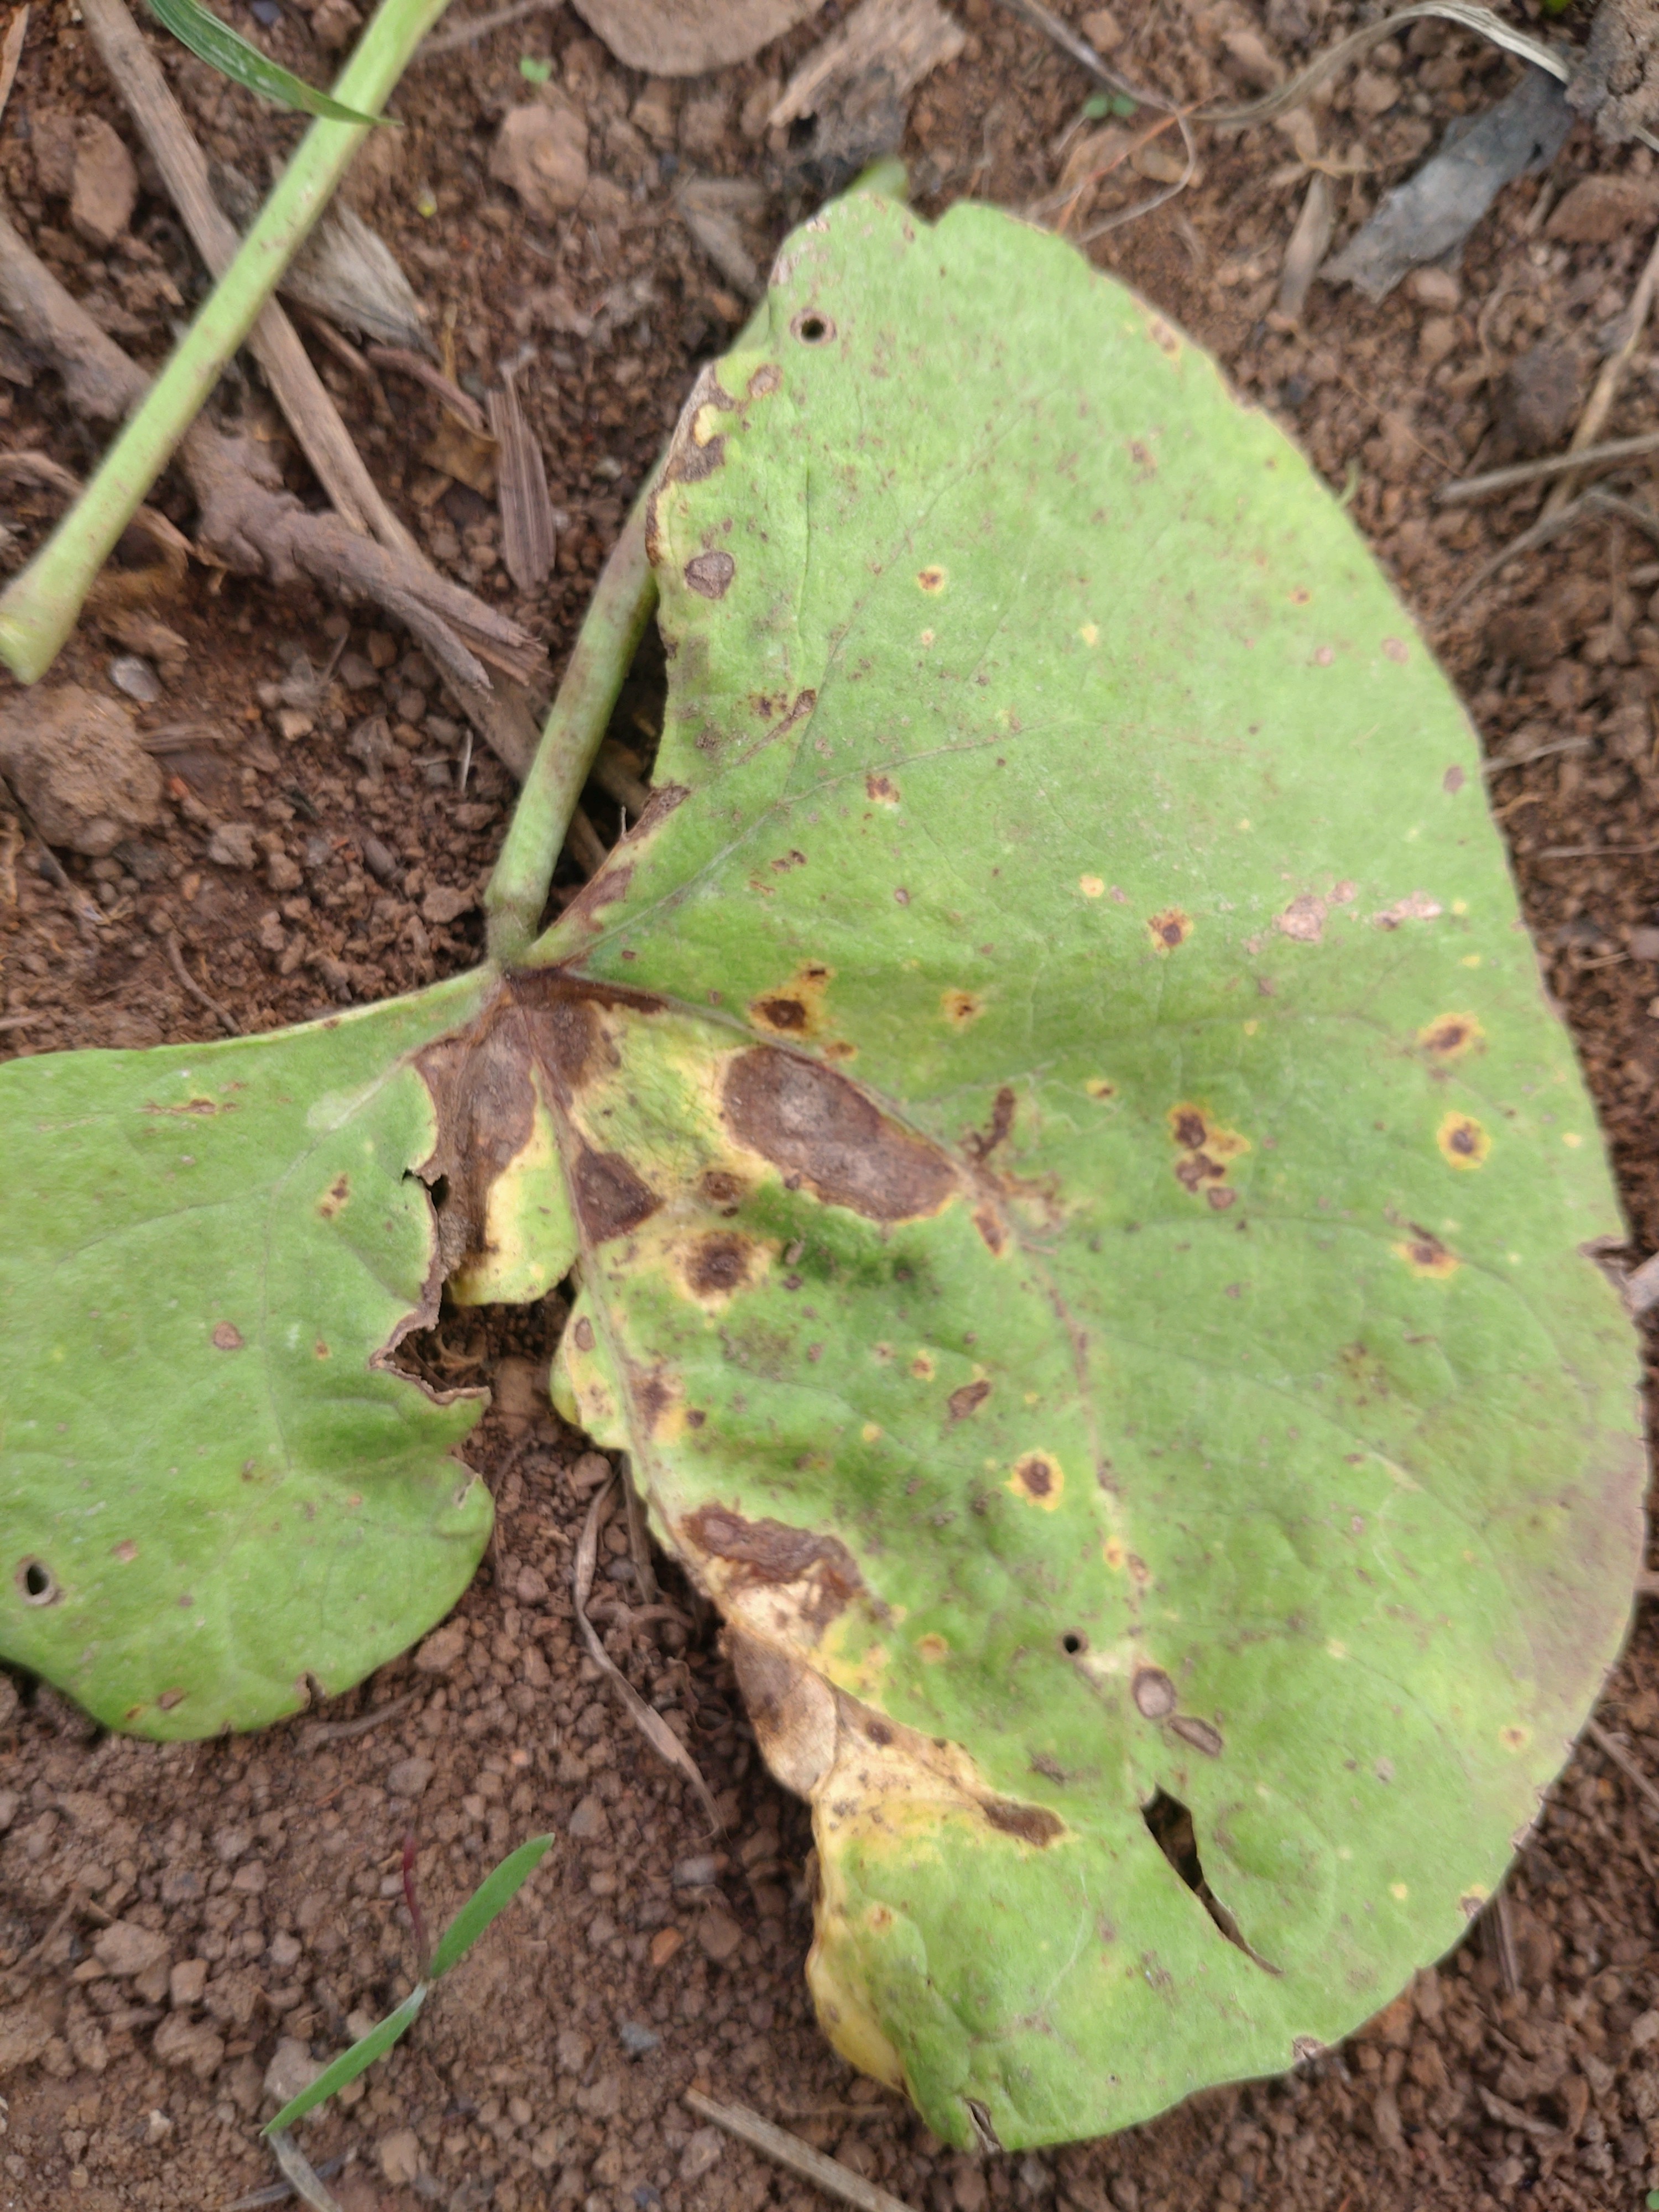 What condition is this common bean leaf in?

rust
